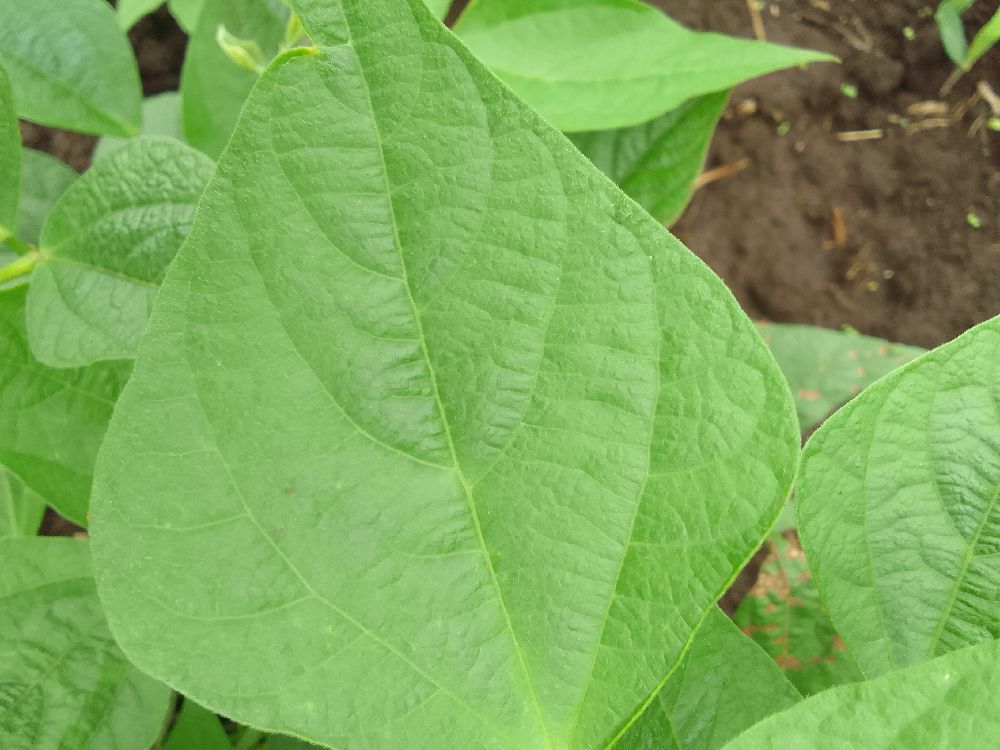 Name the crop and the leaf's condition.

common bean, healthy
